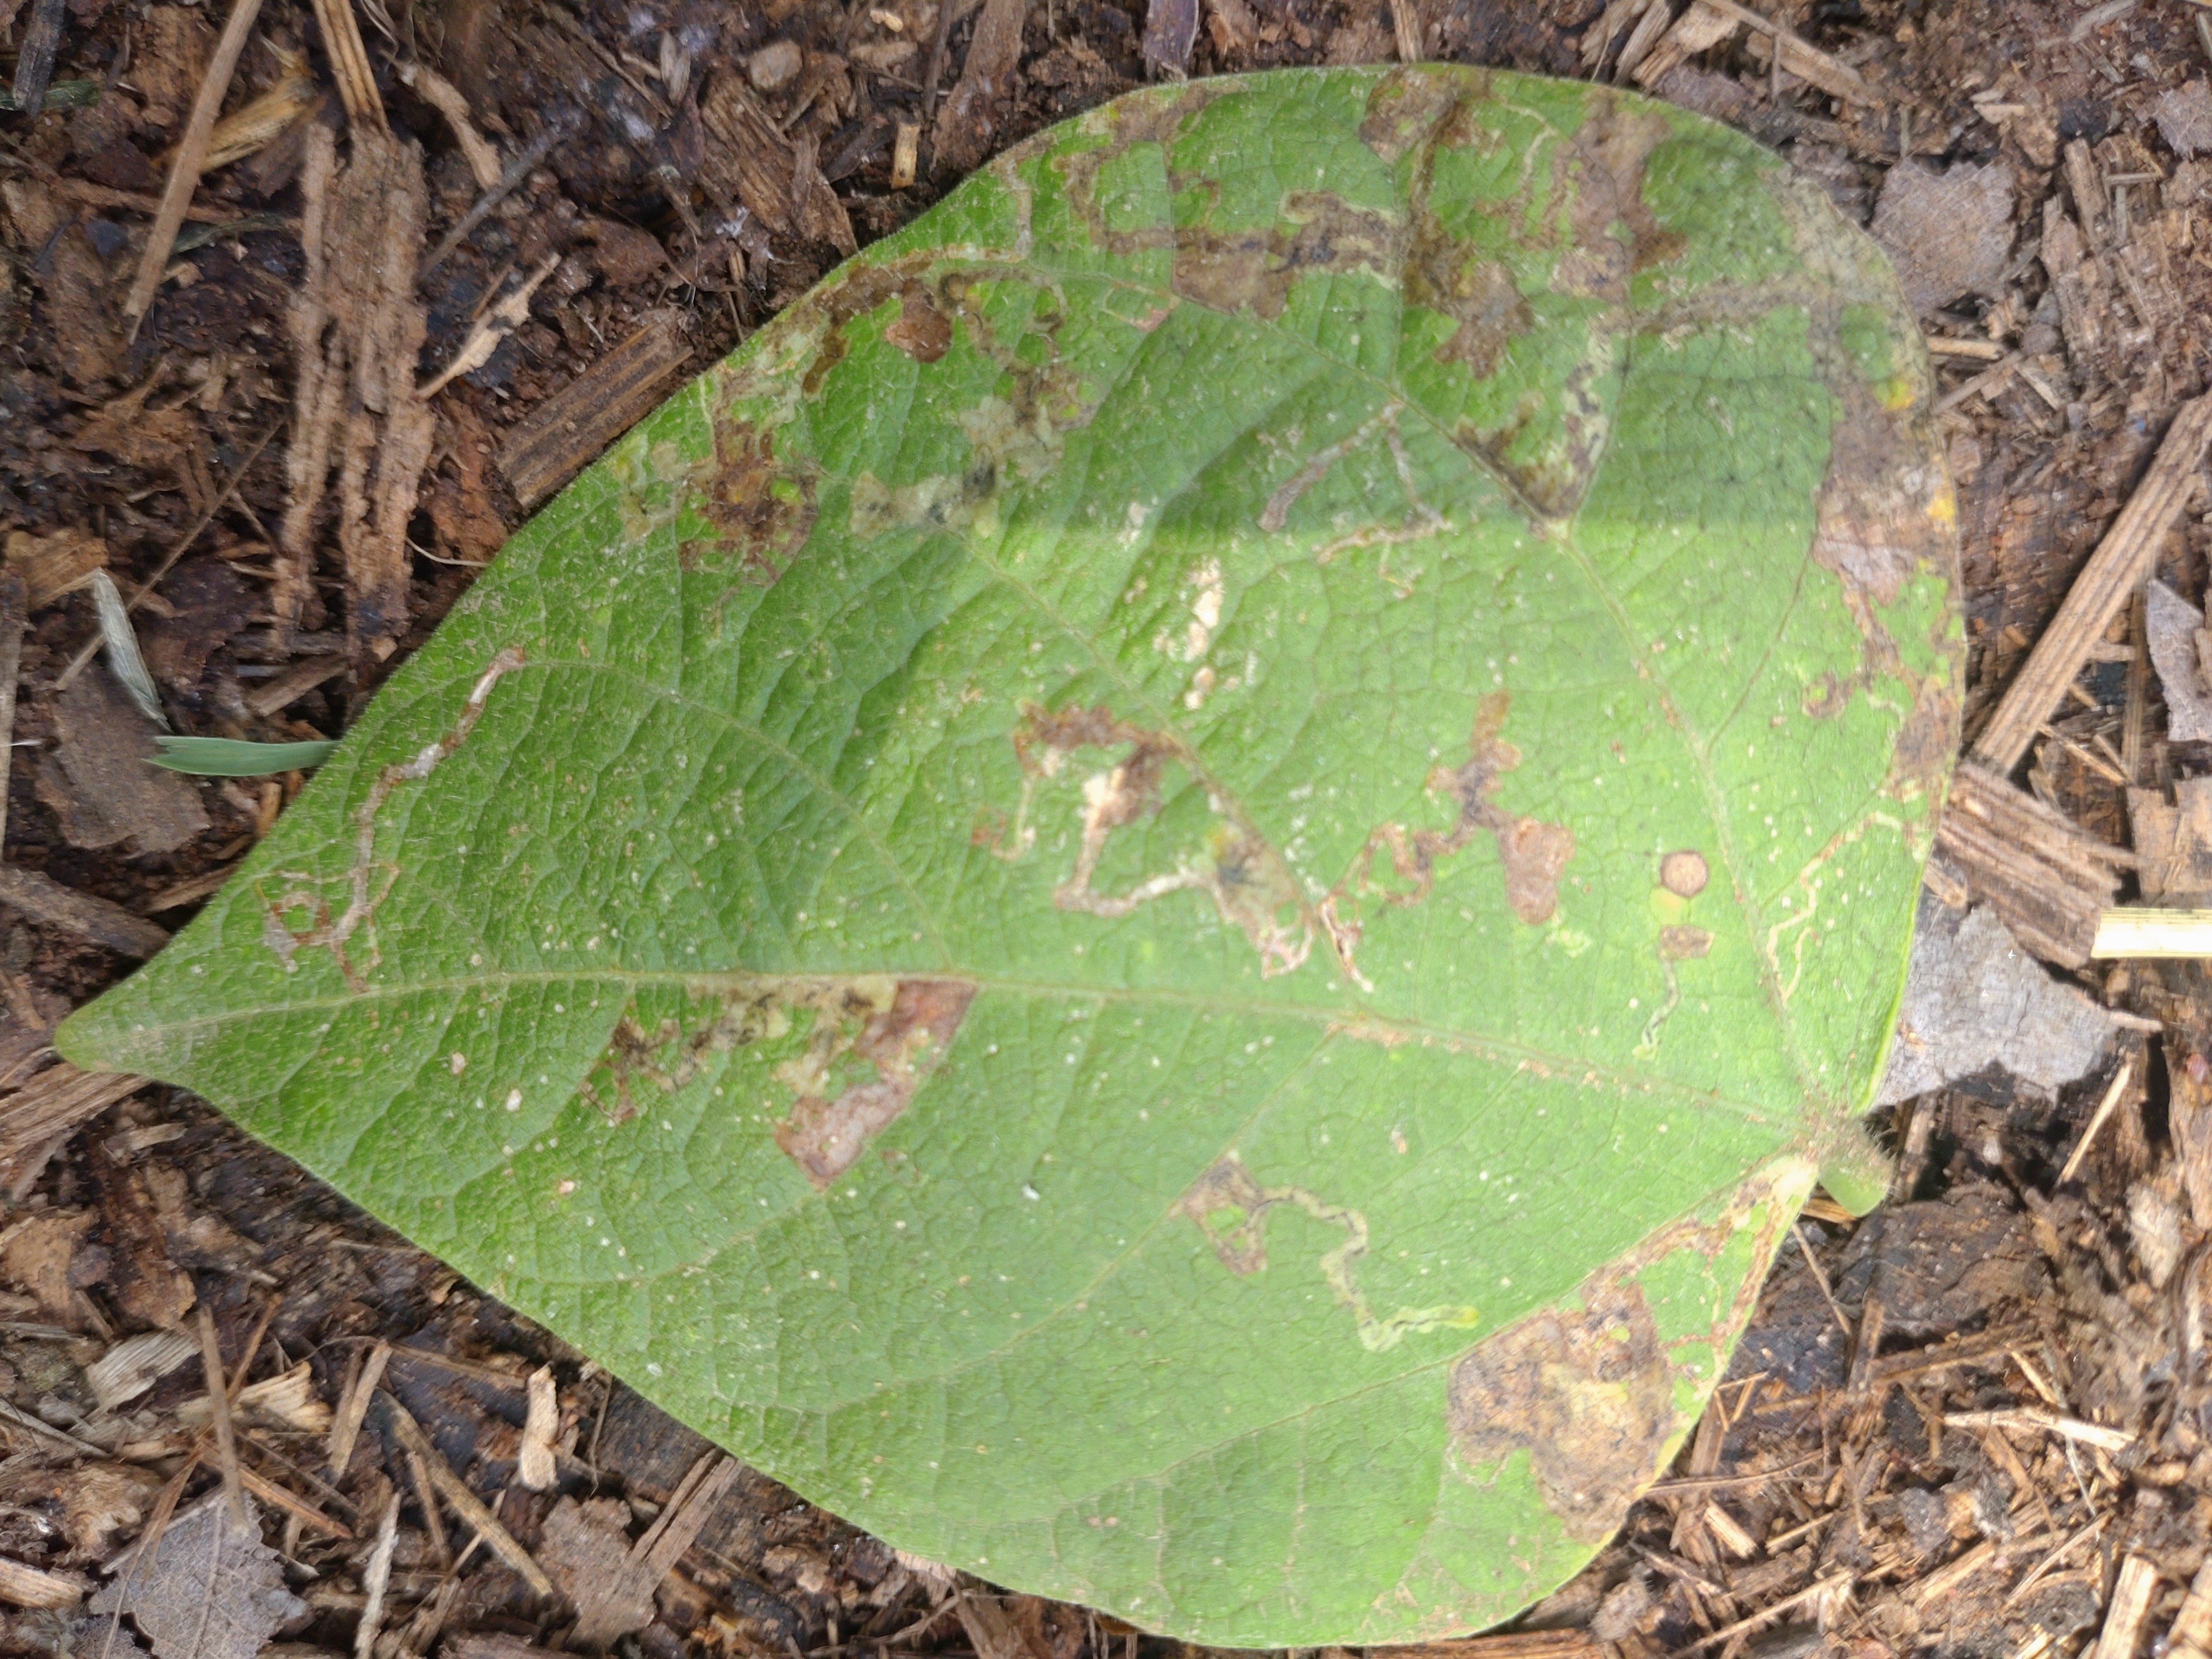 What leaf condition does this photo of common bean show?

anthracnose
